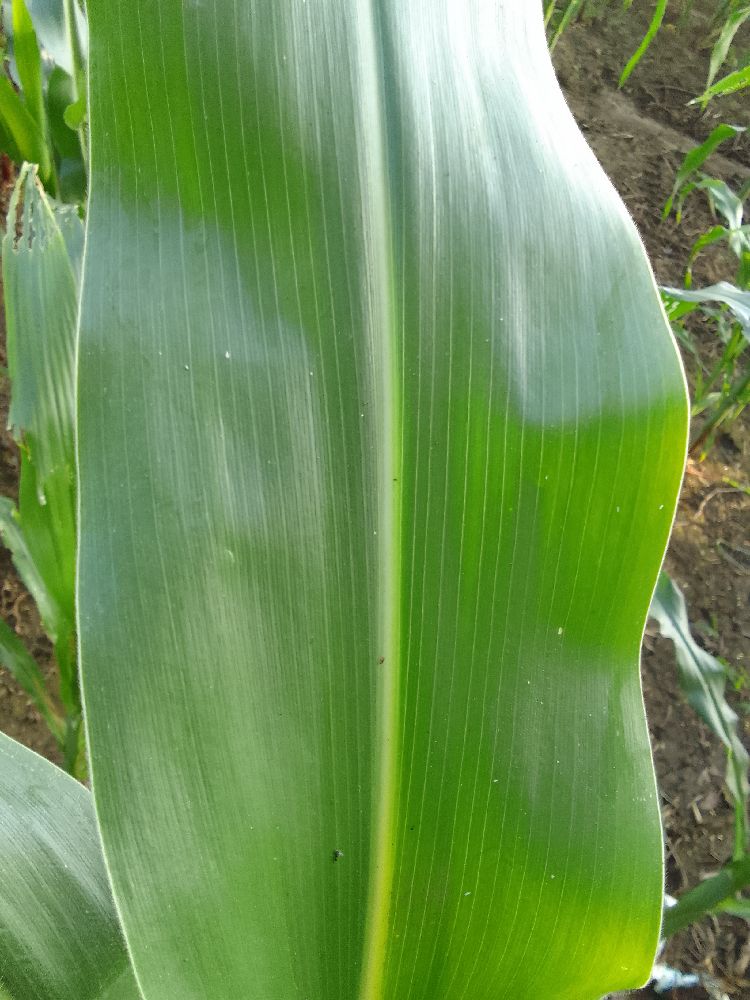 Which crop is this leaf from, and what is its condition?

maize, healthy
